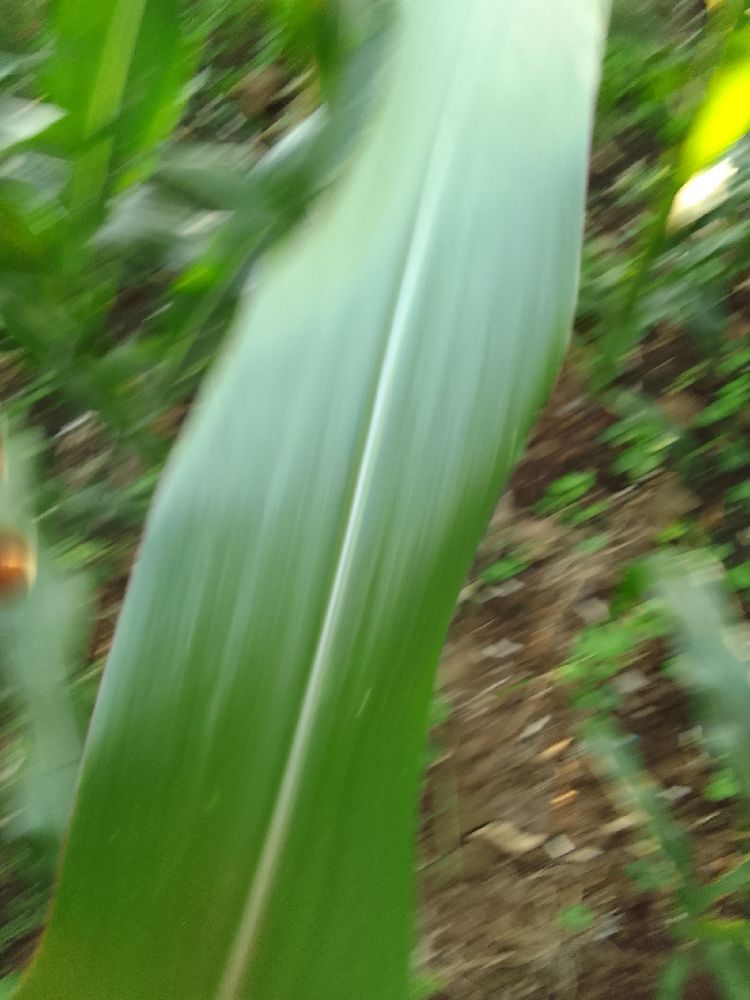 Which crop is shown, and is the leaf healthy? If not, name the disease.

maize, healthy
